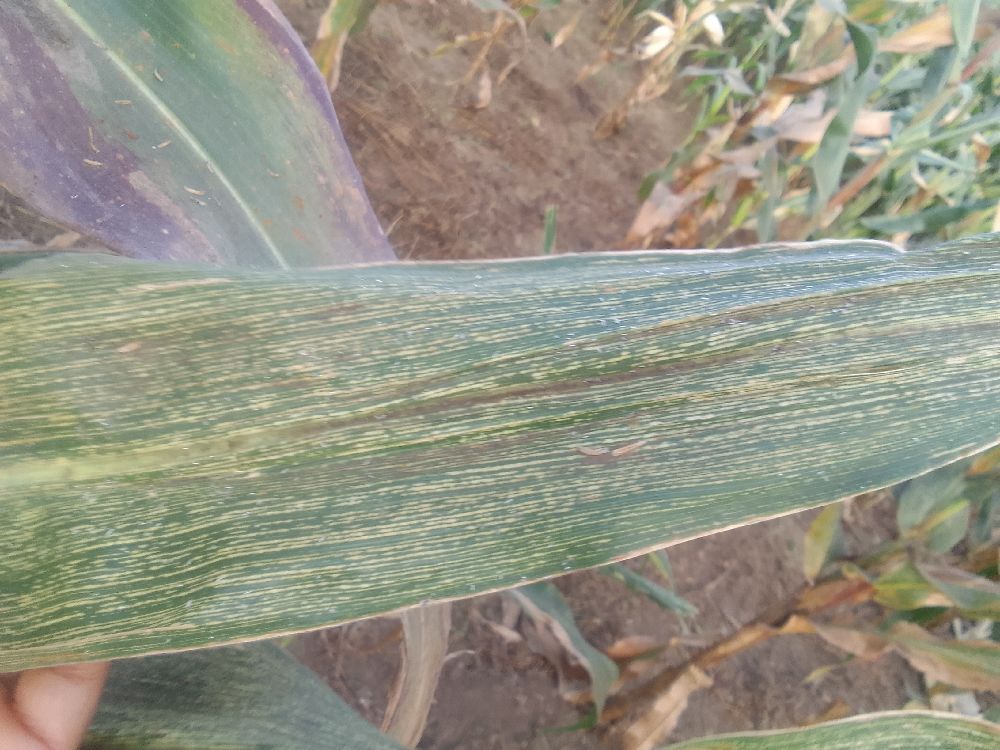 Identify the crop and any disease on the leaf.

maize, maize streak virus
